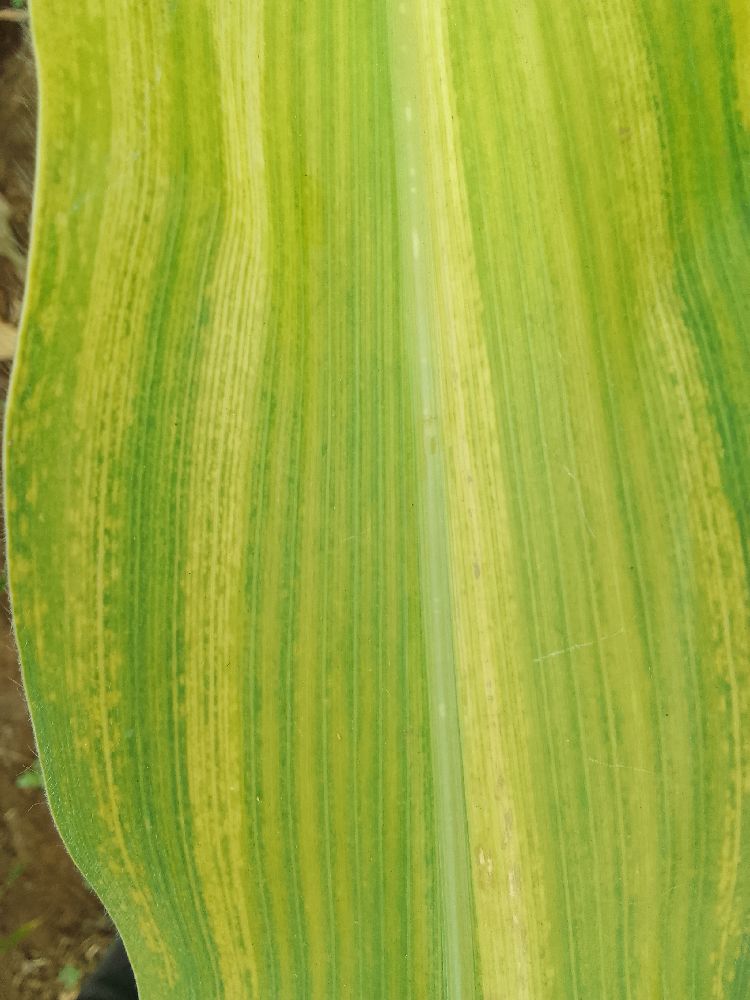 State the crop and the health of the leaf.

maize, maize lethal necrosis
